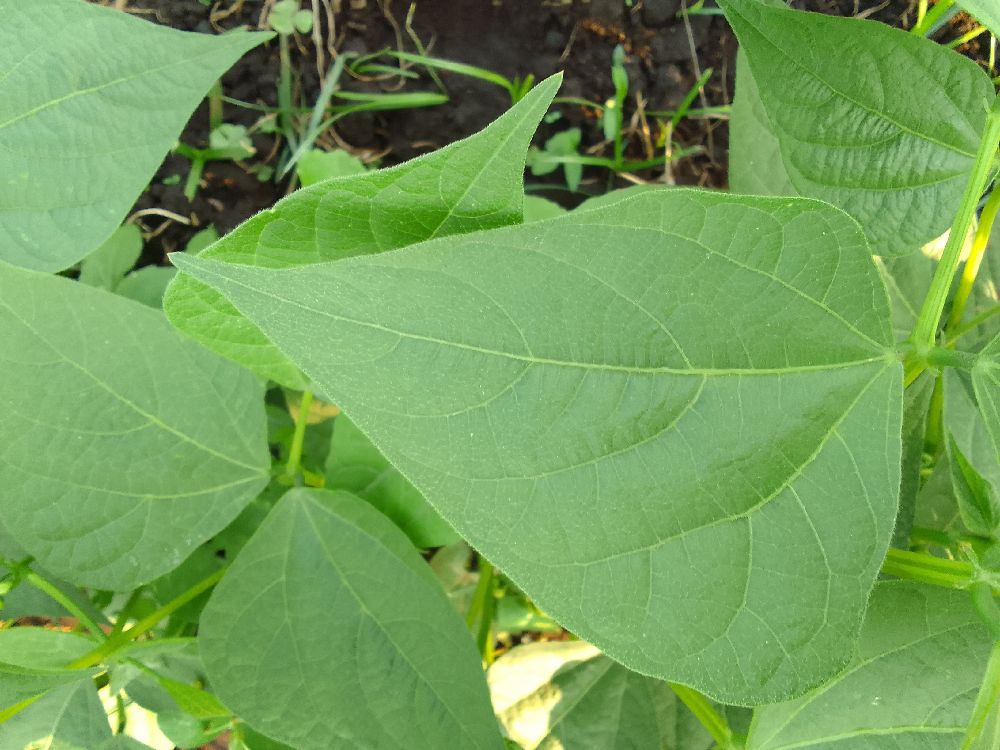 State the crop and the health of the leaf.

common bean, healthy
